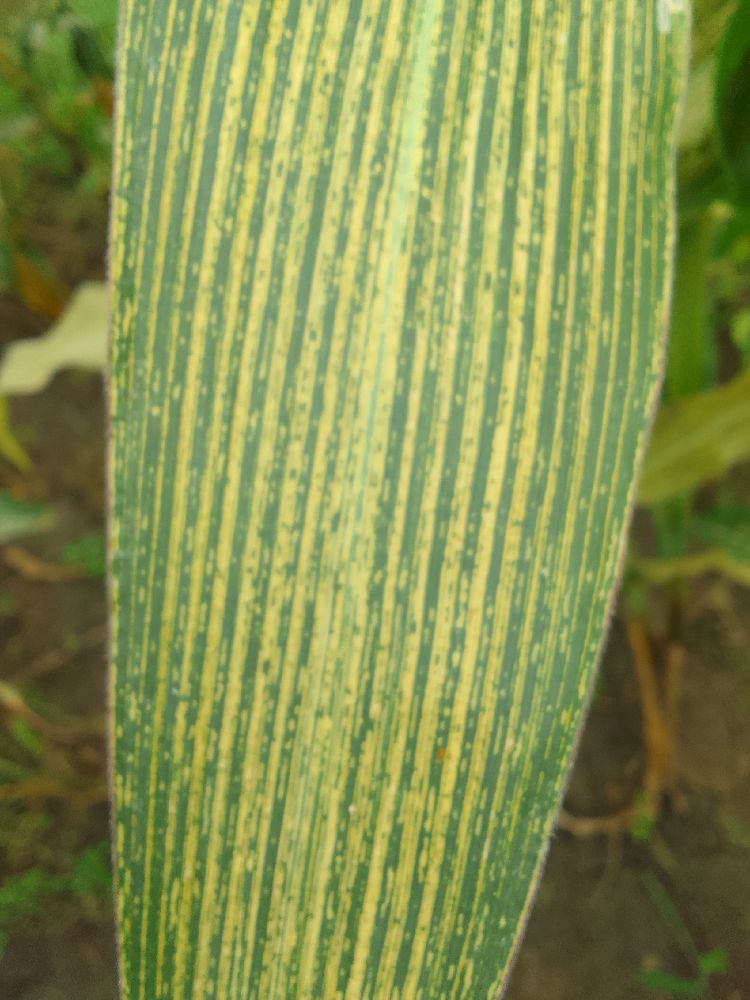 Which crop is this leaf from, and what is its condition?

maize, maize streak virus
